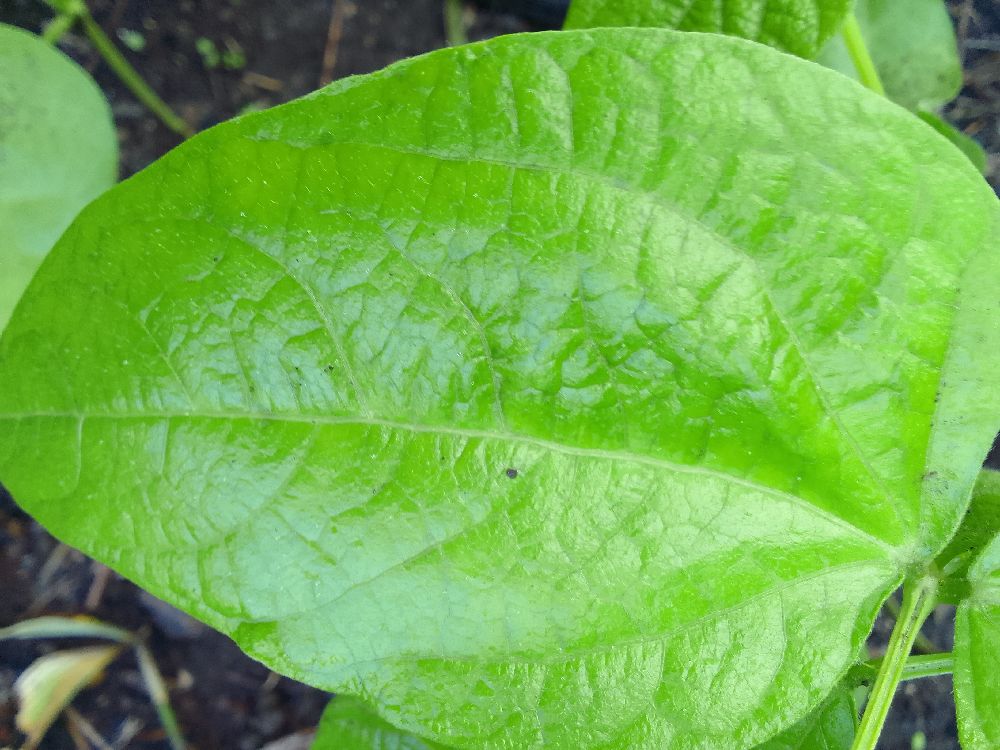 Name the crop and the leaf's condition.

common bean, healthy
